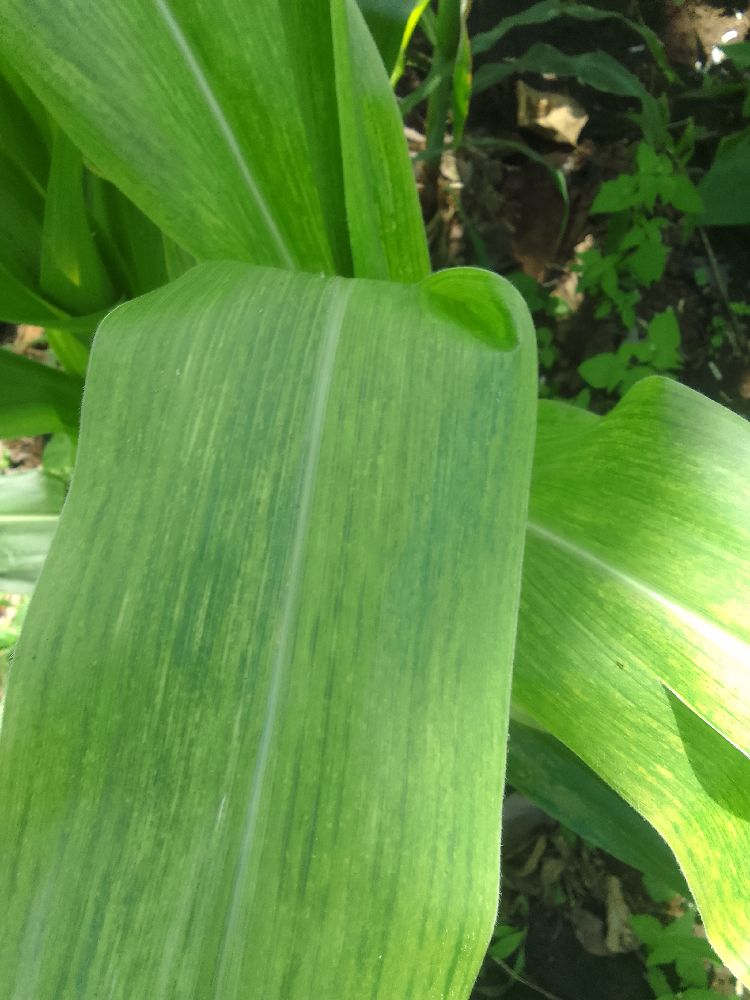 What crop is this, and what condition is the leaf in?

maize, maize lethal necrosis
